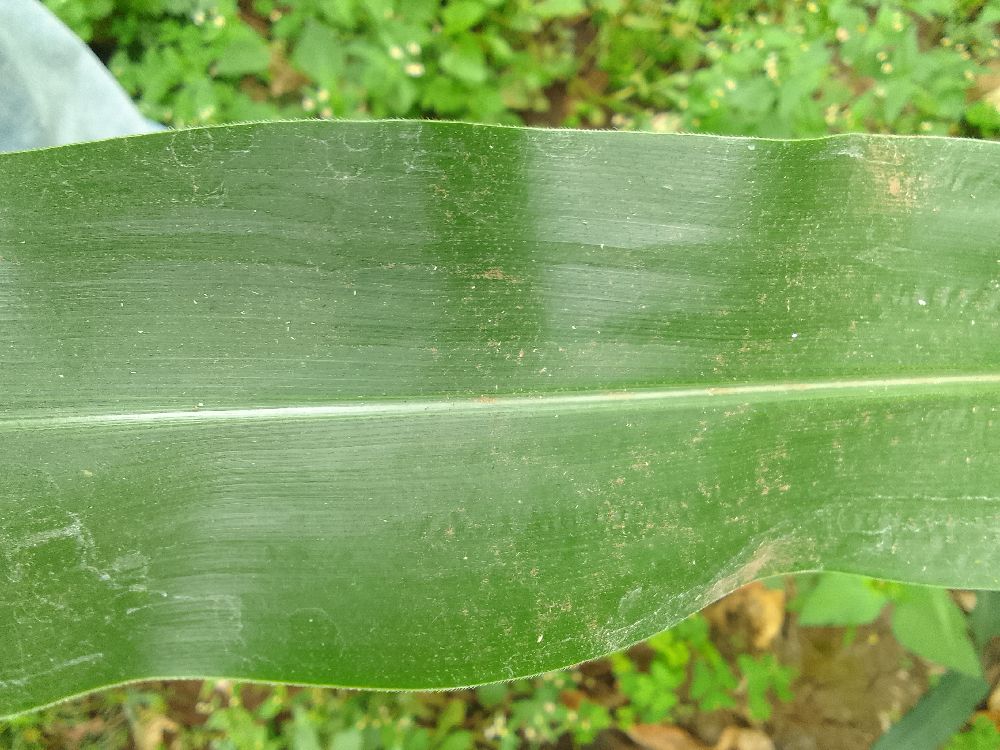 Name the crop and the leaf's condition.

maize, healthy
